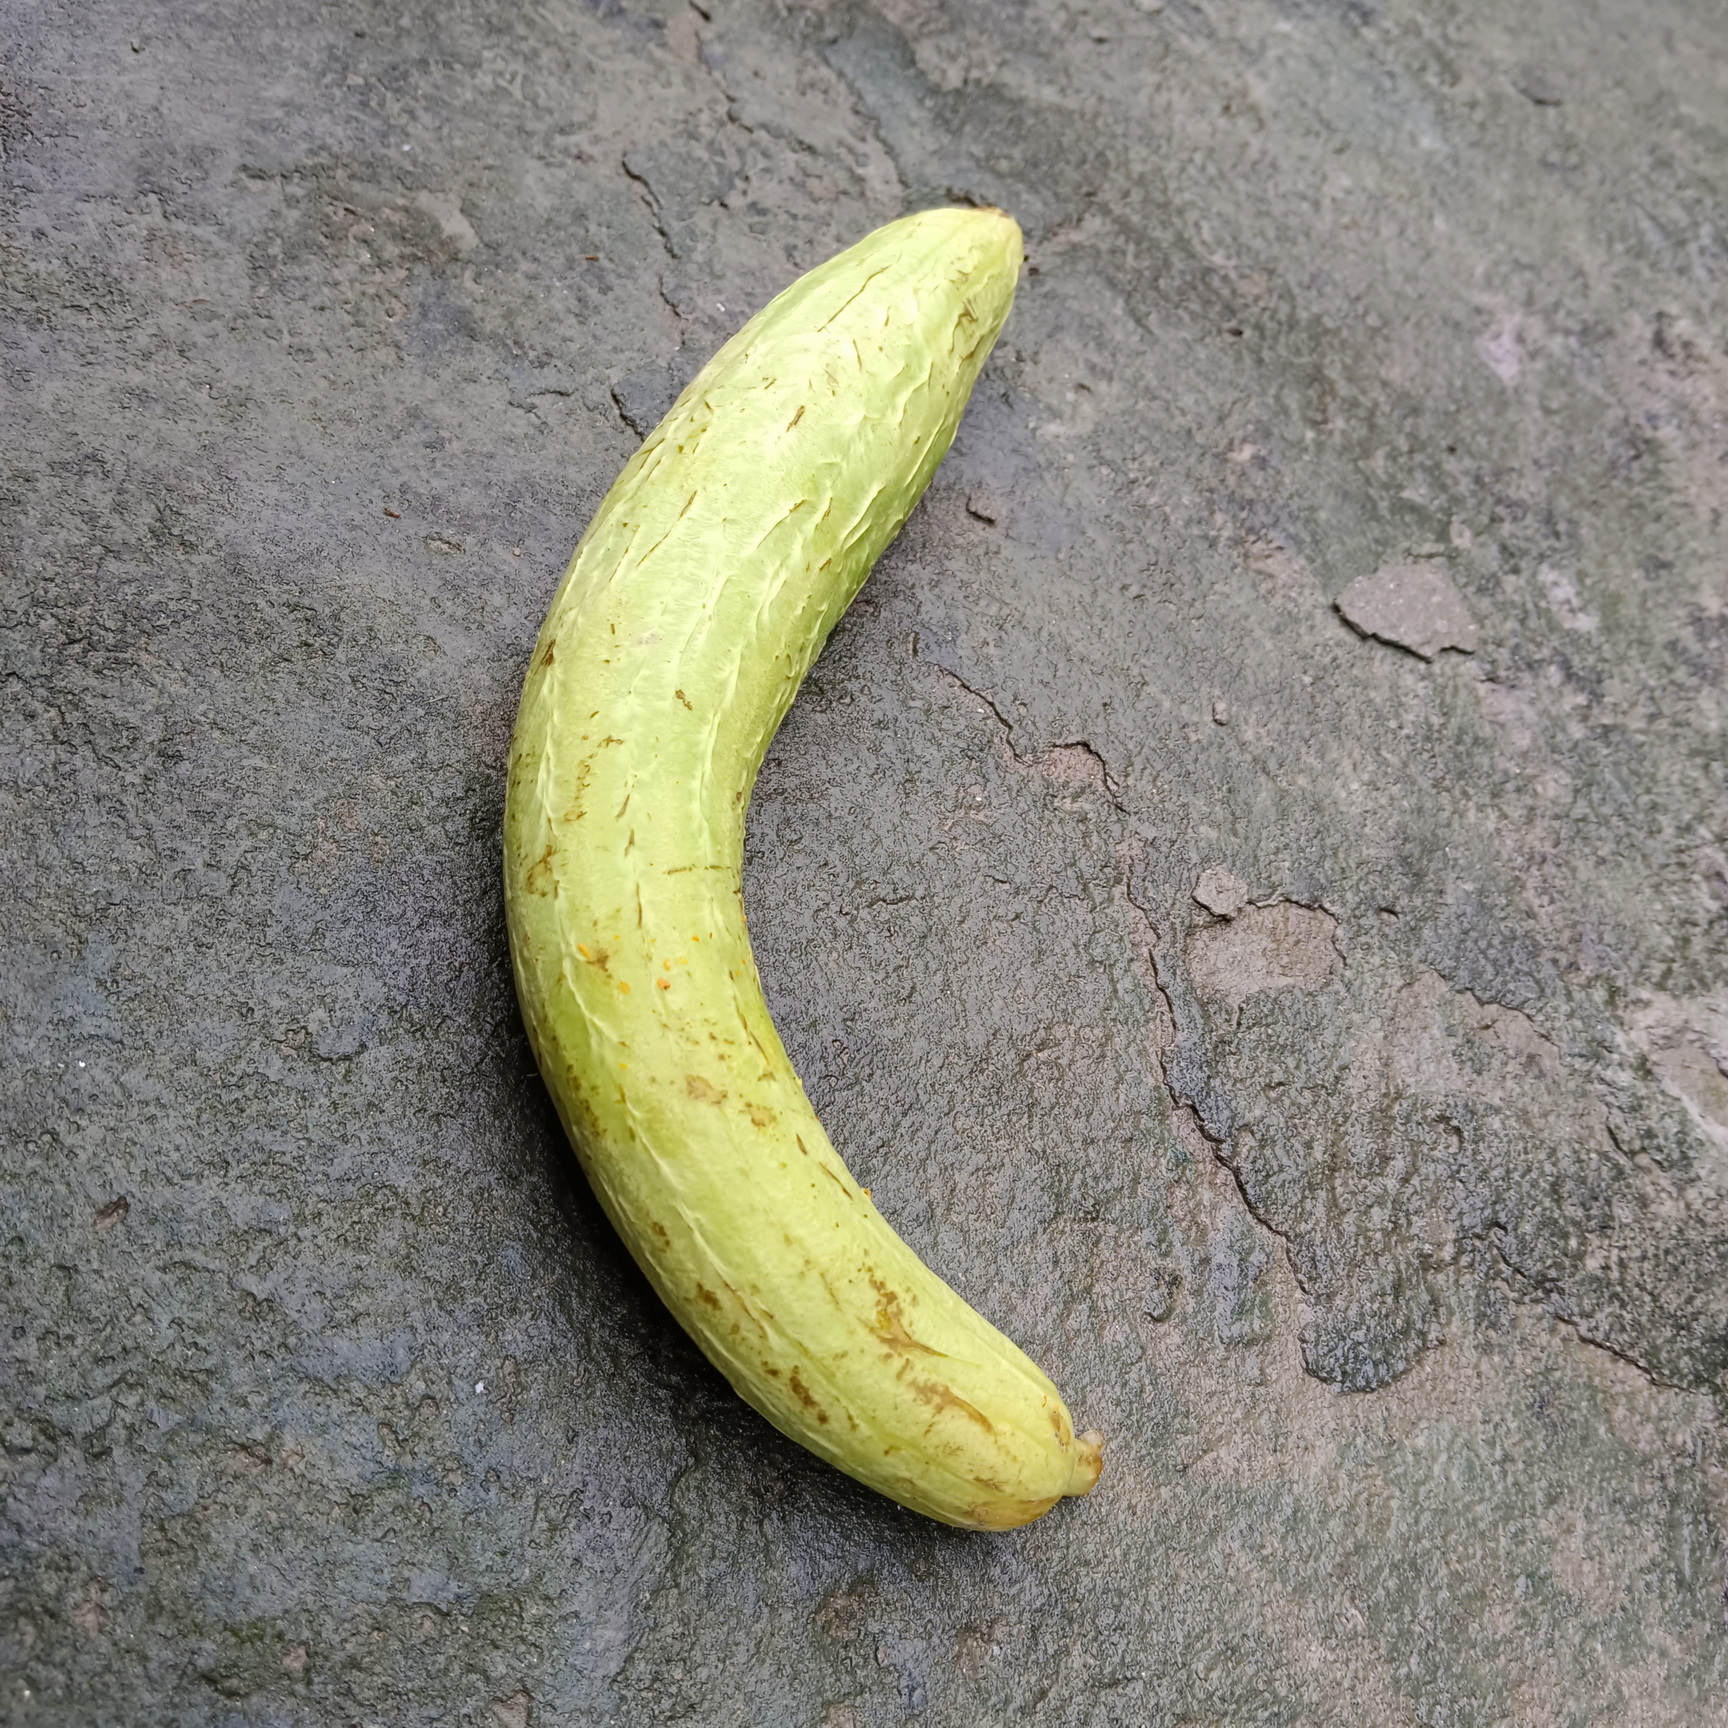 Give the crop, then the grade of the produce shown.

luffa, fresh
